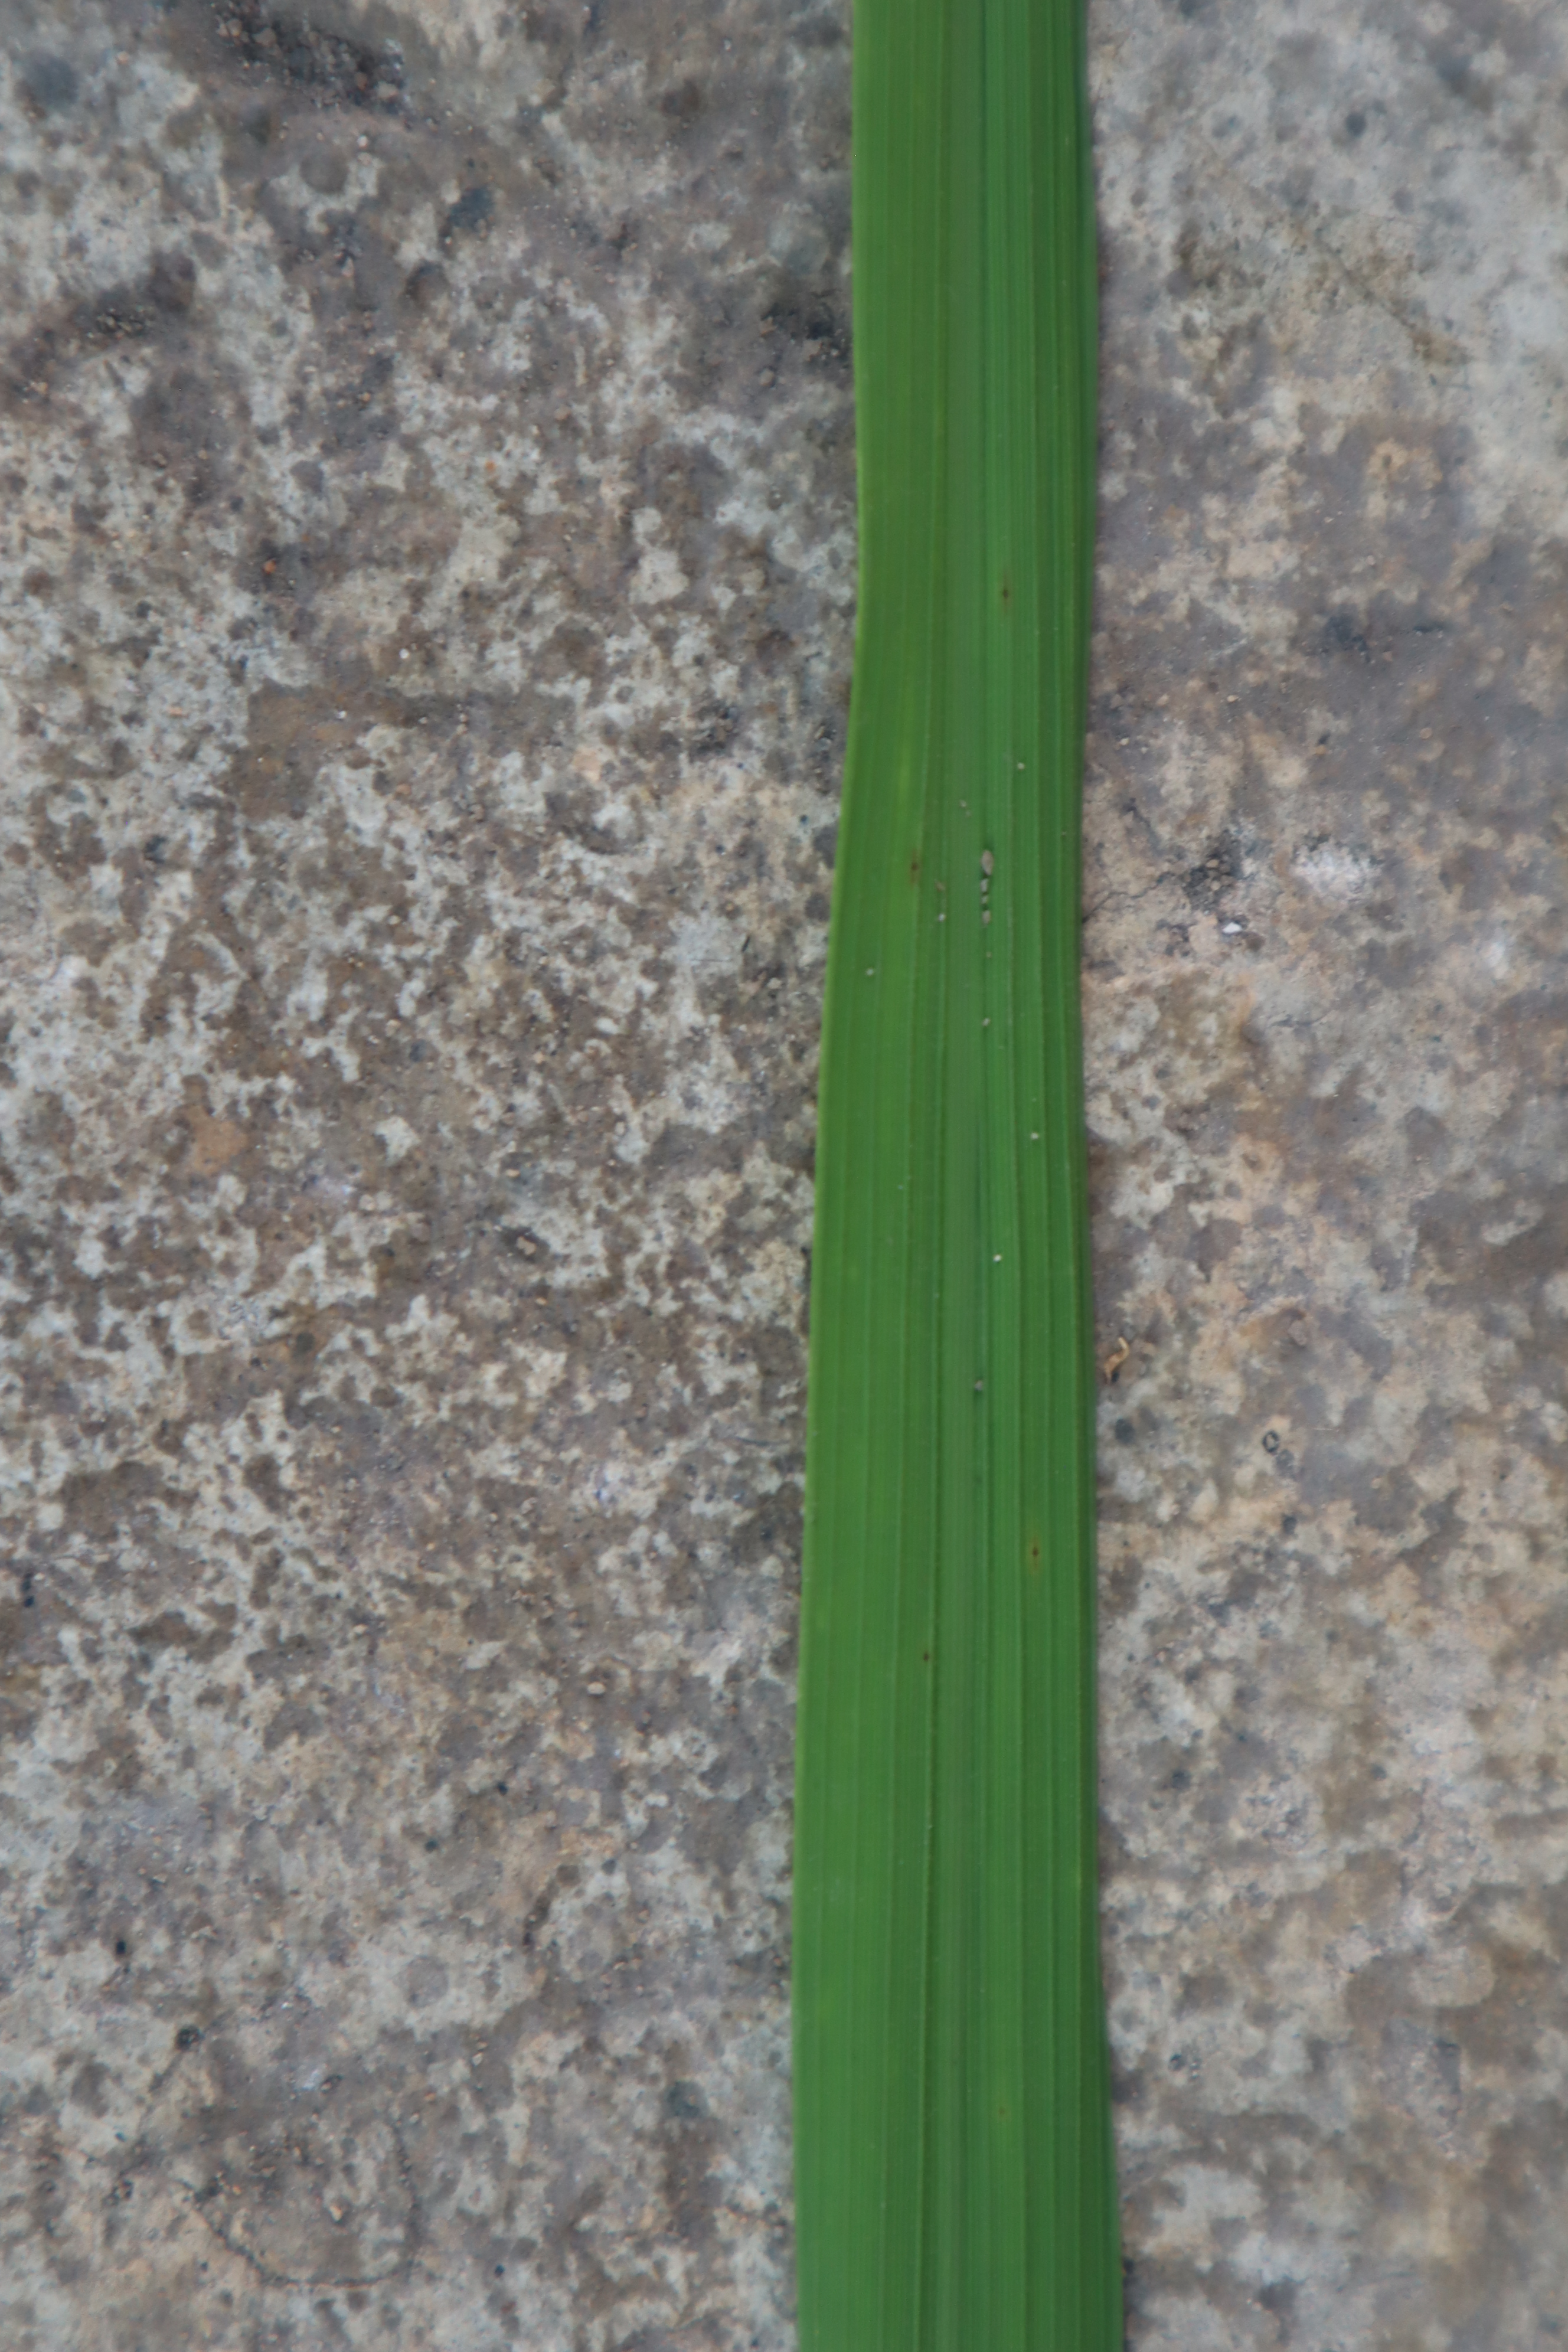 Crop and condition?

rice, healthy leaves
